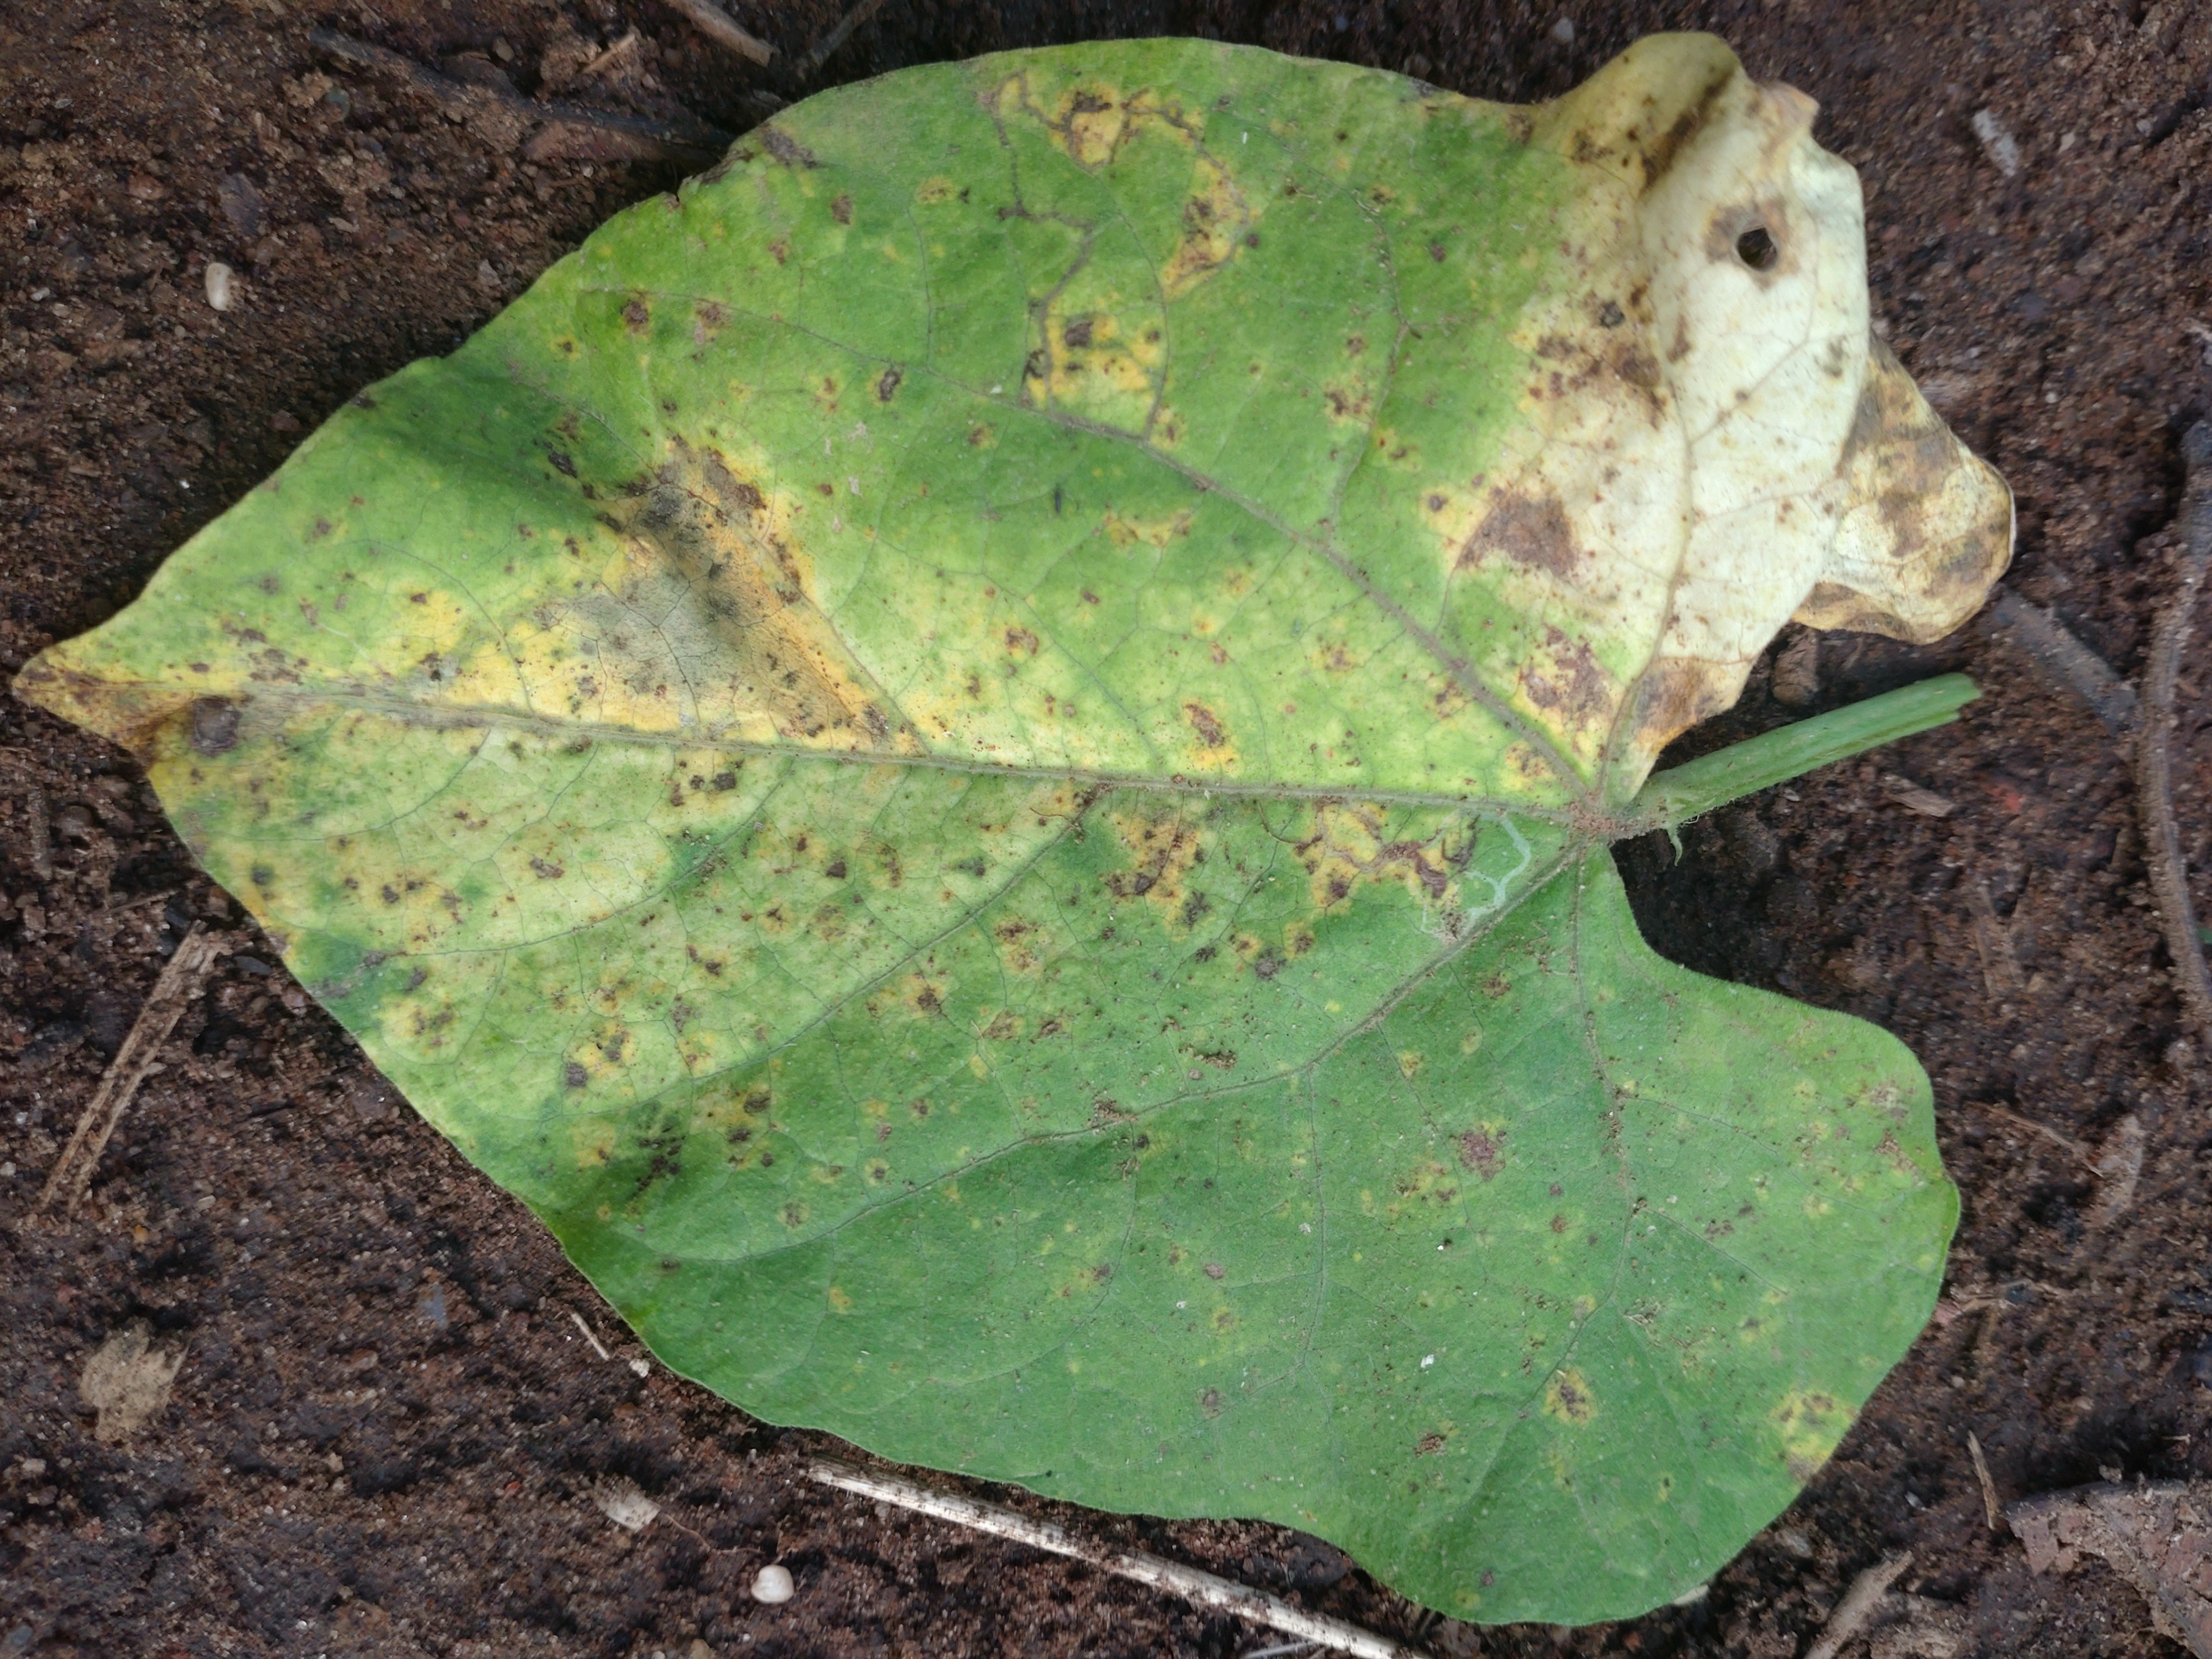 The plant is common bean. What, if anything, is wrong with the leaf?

rust
